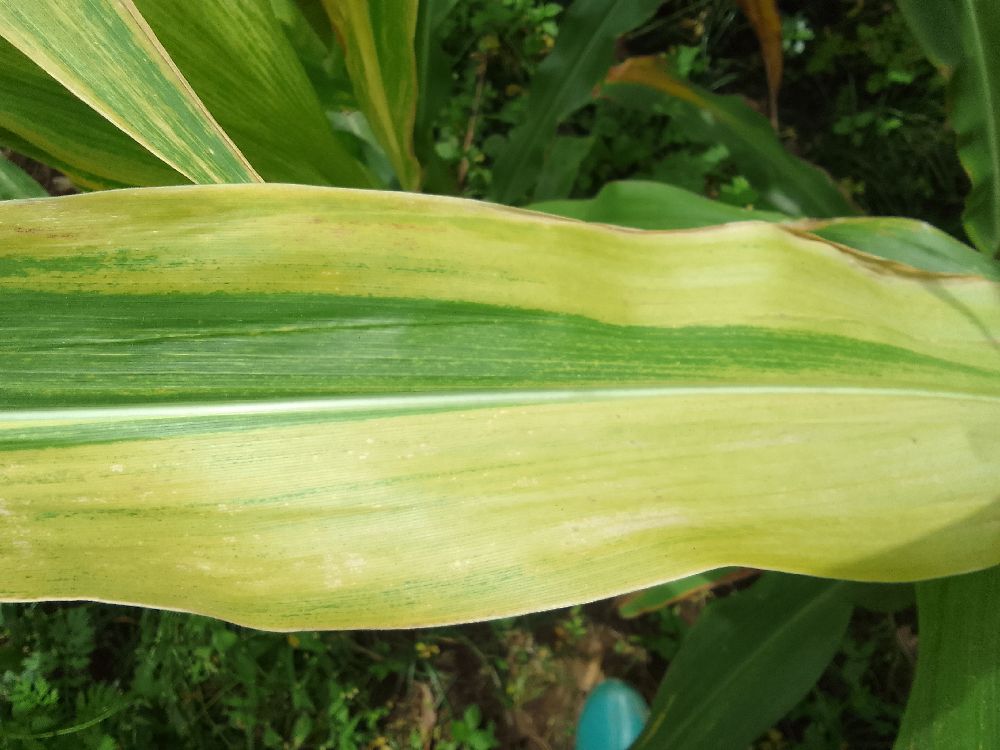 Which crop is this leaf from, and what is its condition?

maize, maize lethal necrosis
